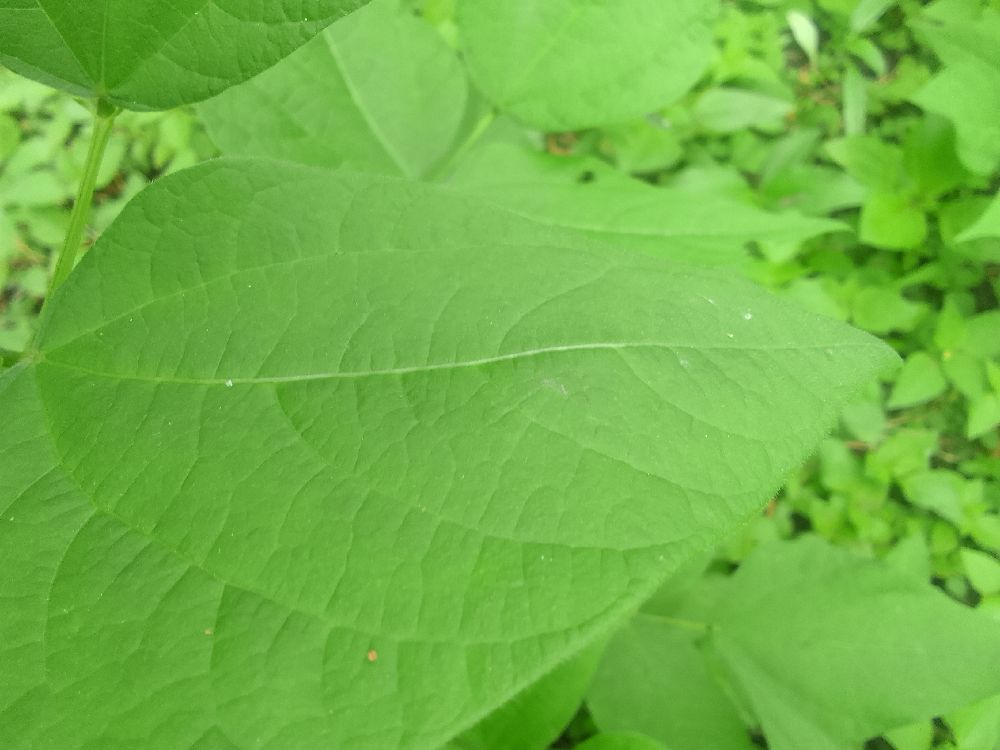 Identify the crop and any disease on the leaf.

common bean, healthy
